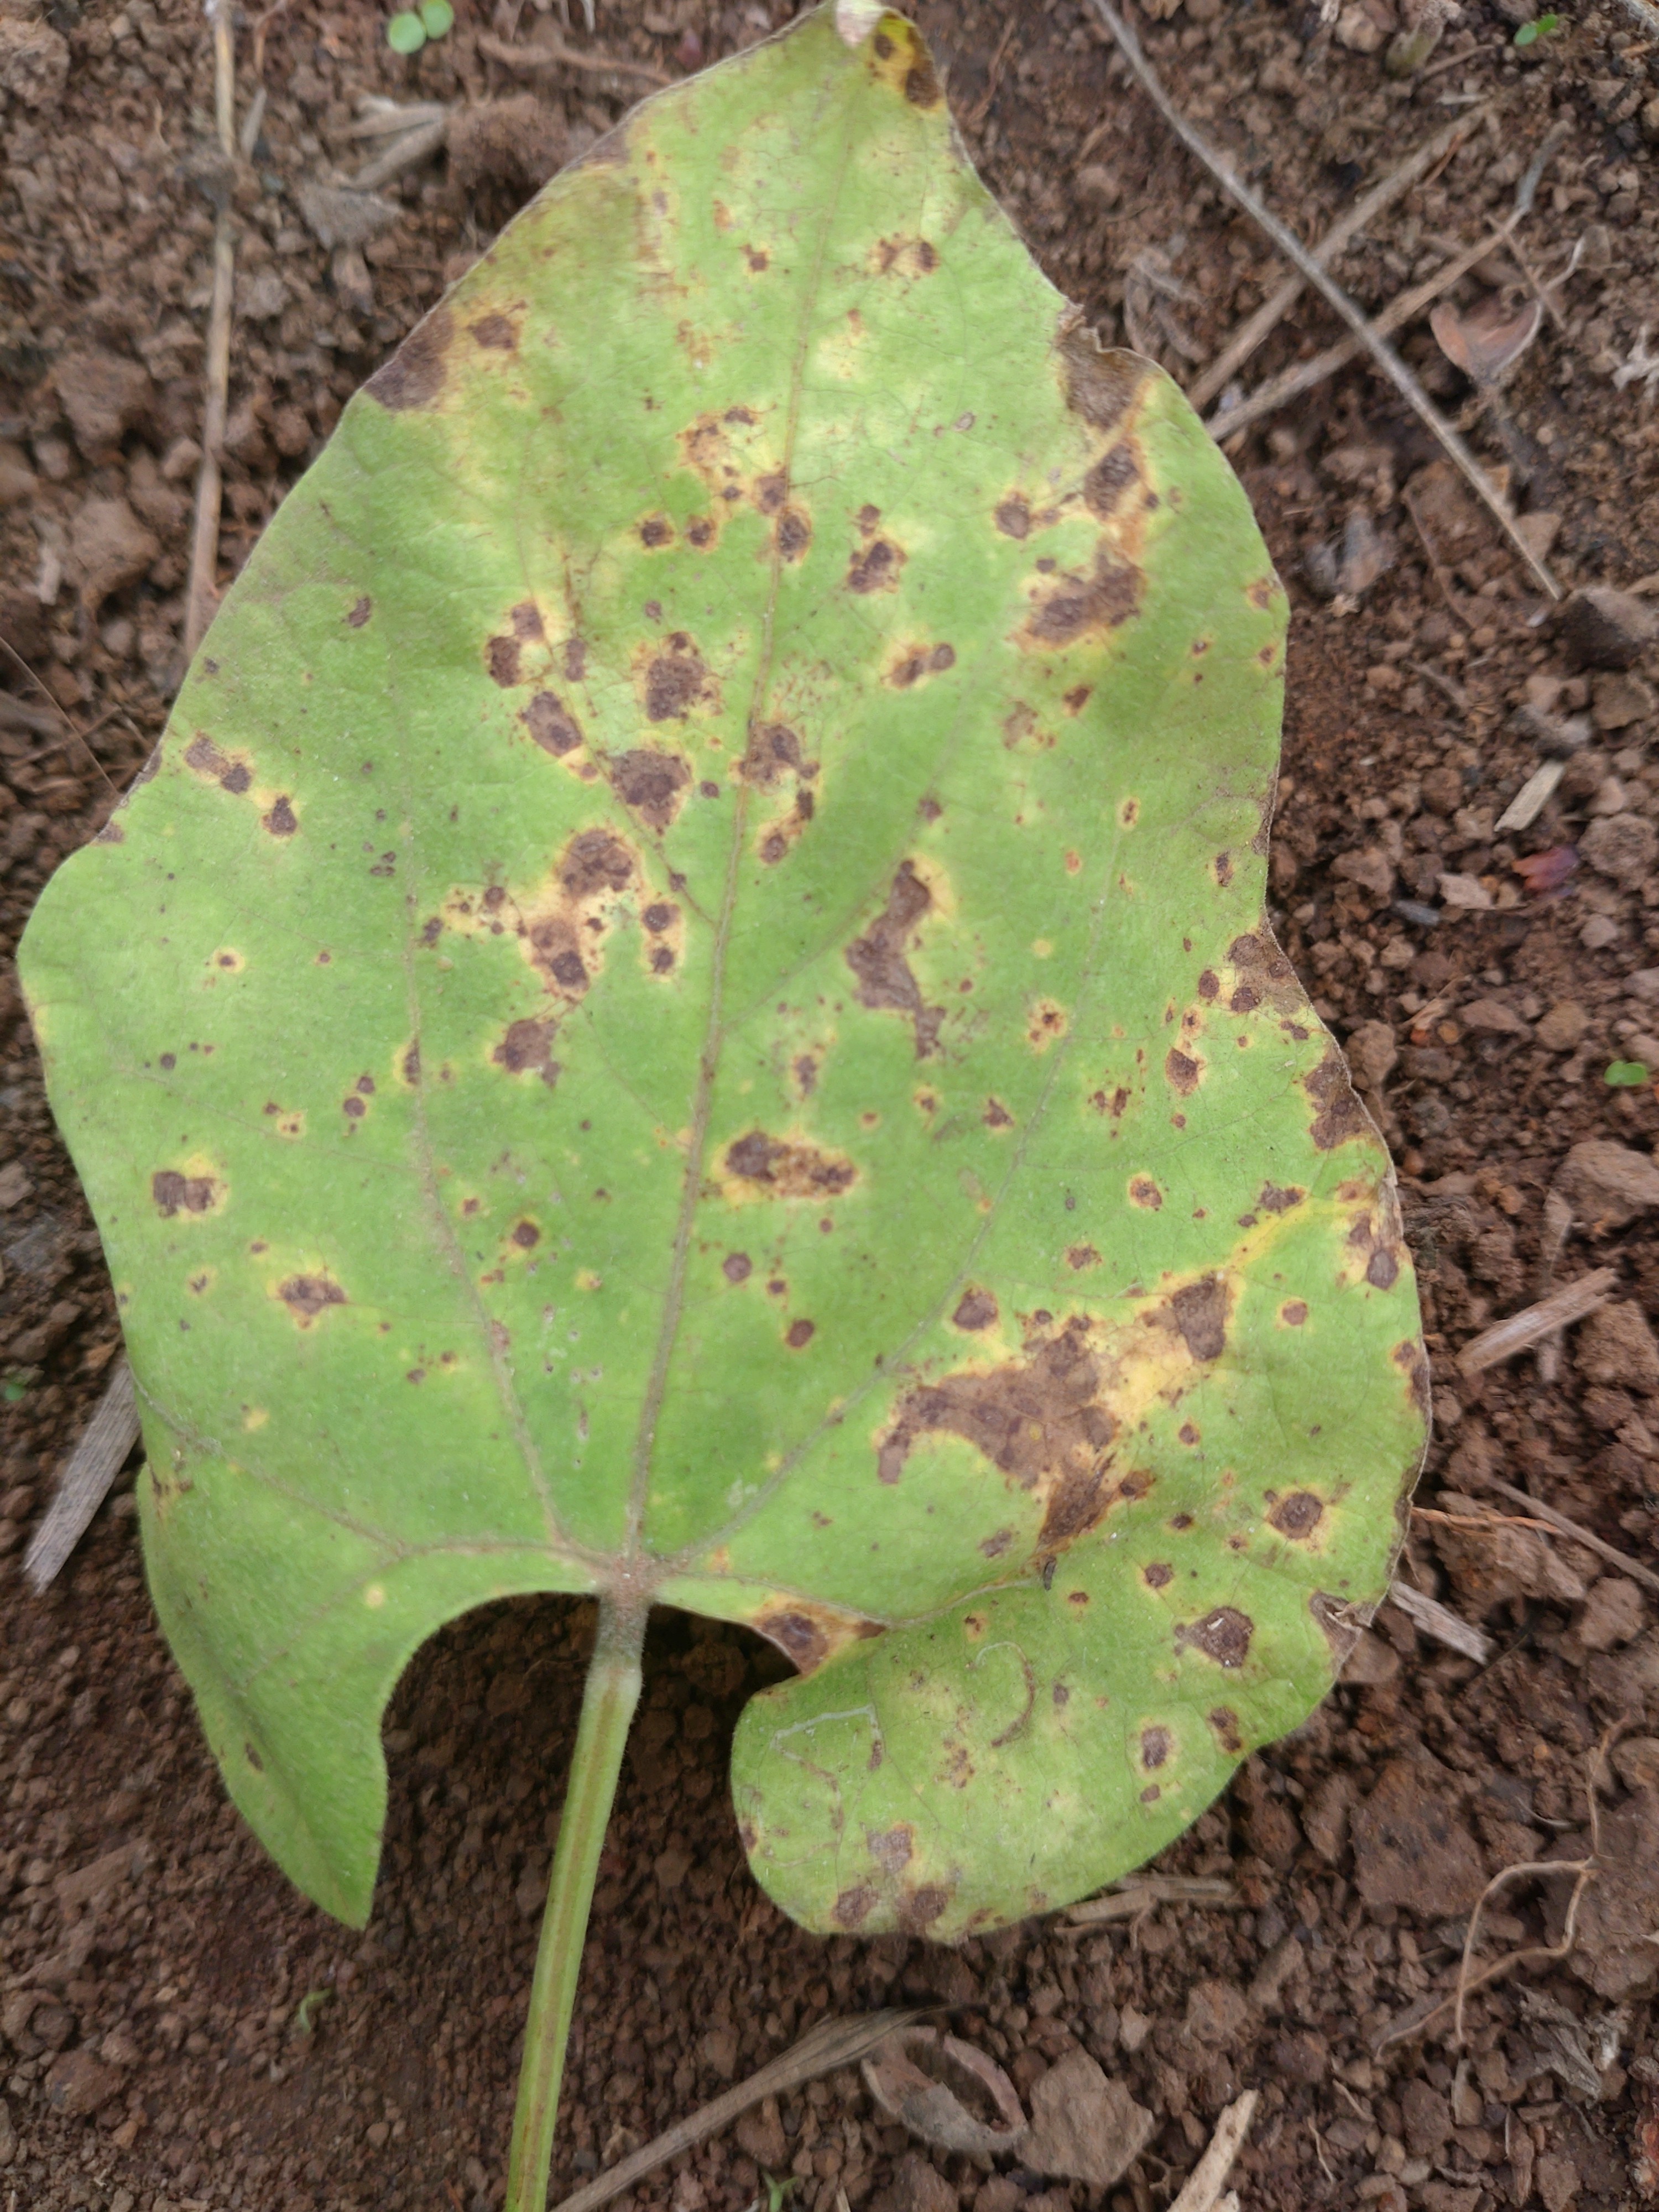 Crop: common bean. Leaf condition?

rust
